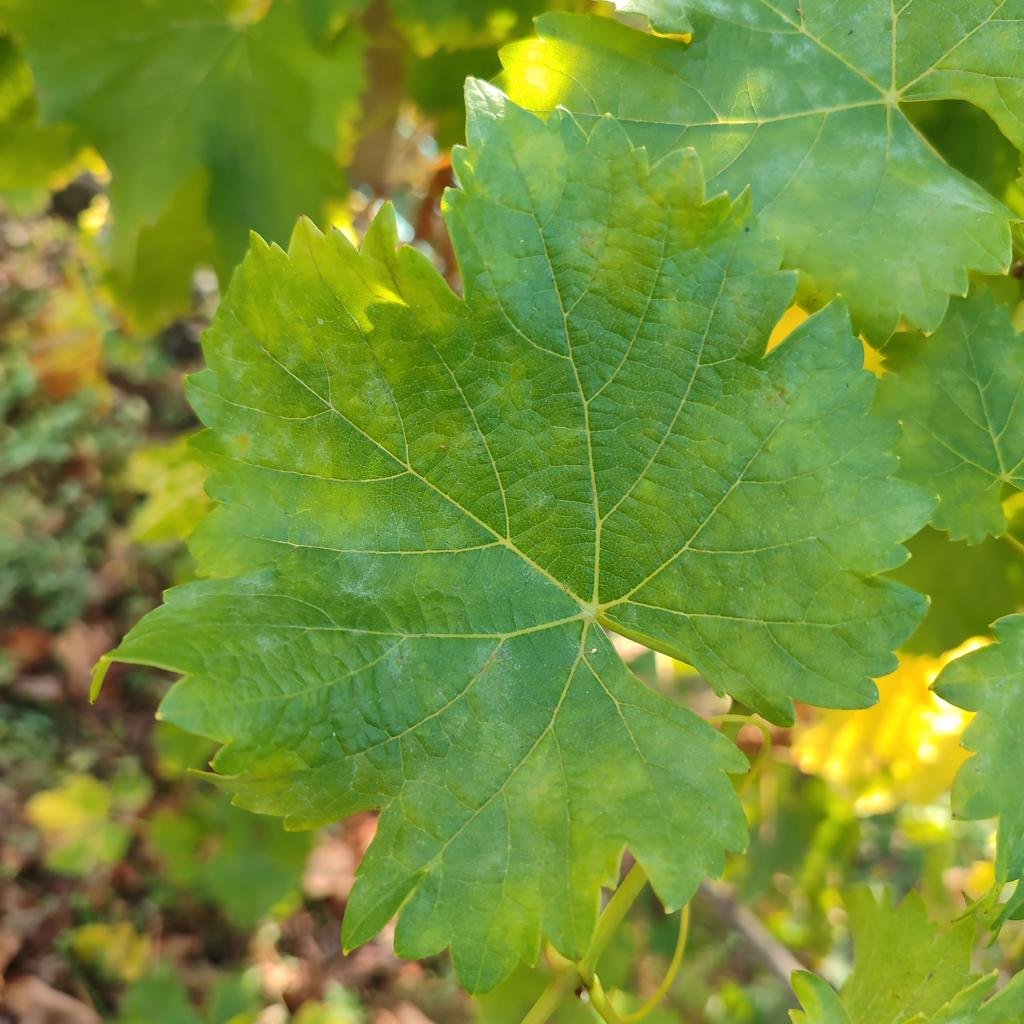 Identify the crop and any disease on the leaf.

grapevine, powdery mildew
